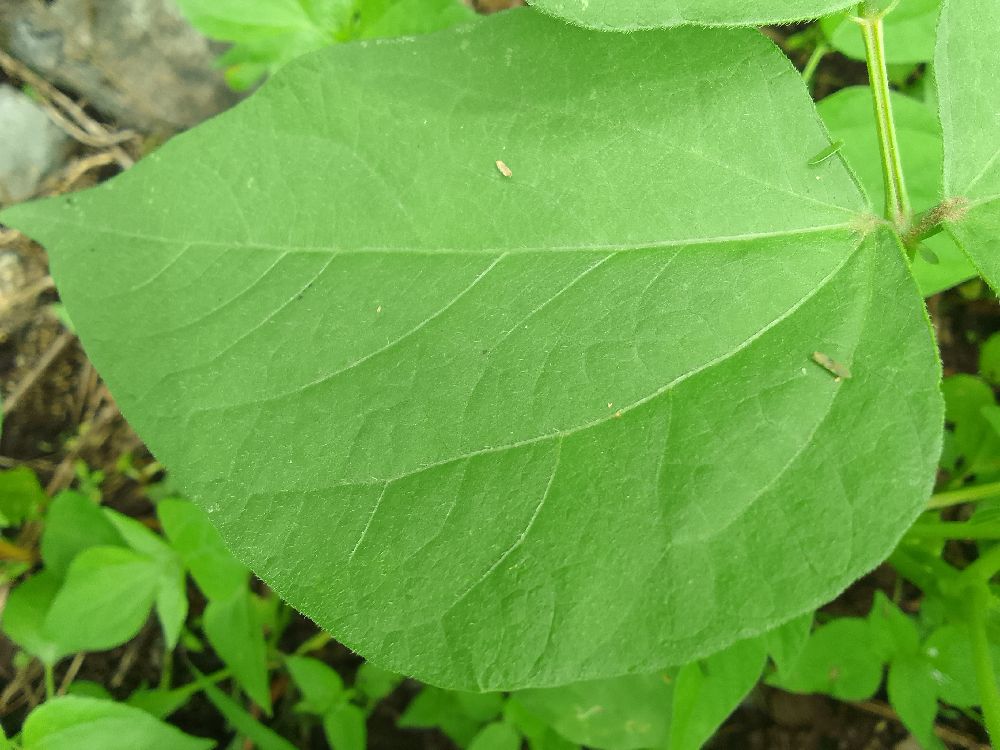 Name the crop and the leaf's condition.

common bean, healthy
